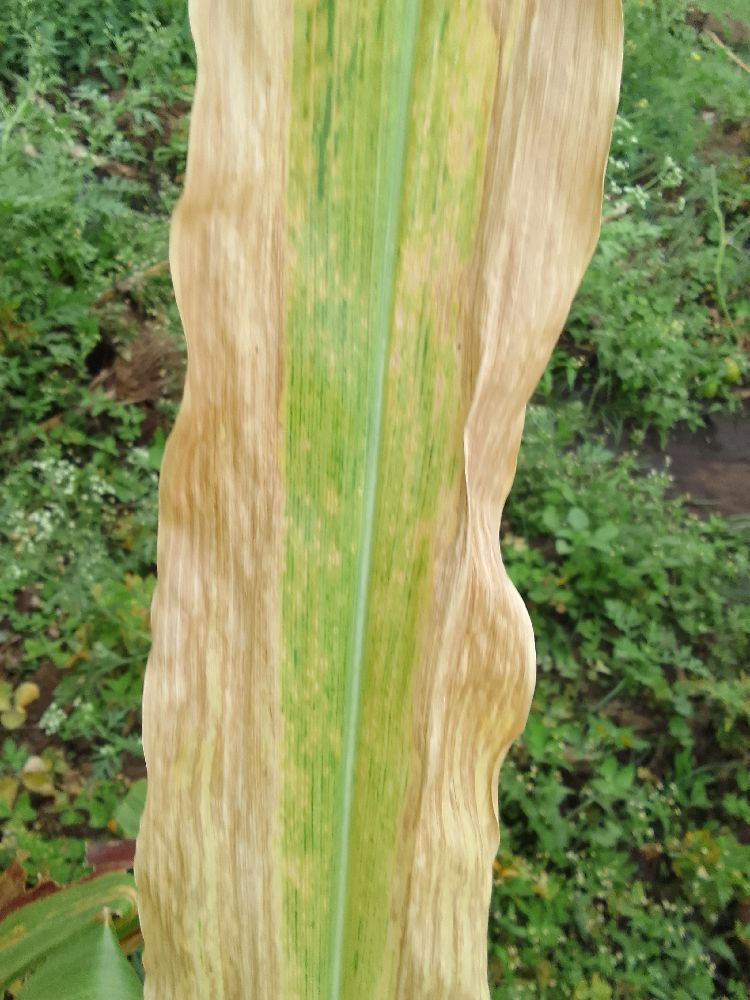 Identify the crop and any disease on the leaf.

maize, maize lethal necrosis
